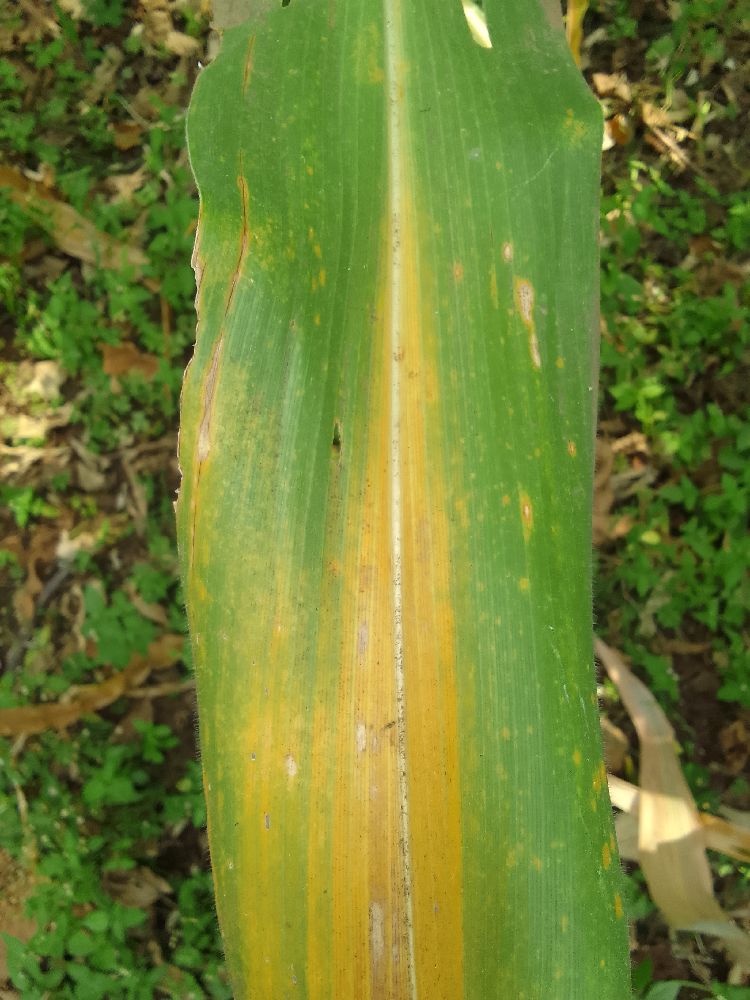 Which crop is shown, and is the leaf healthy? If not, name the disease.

maize, maize lethal necrosis
